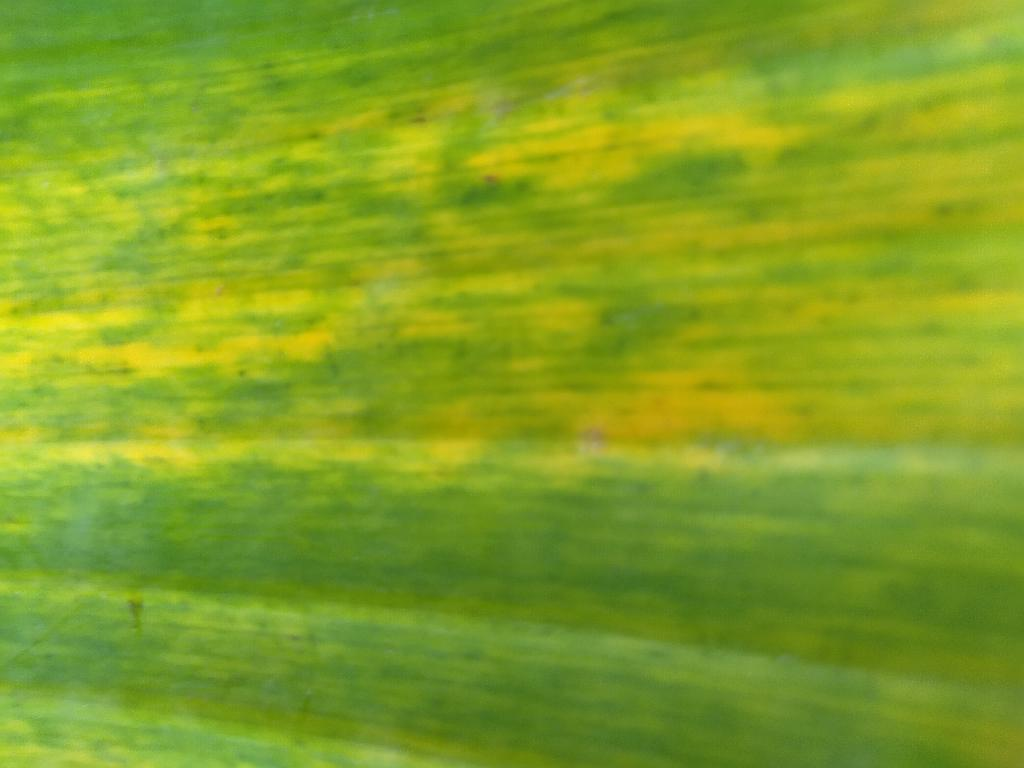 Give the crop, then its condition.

banana, fusarium wilt race 1
